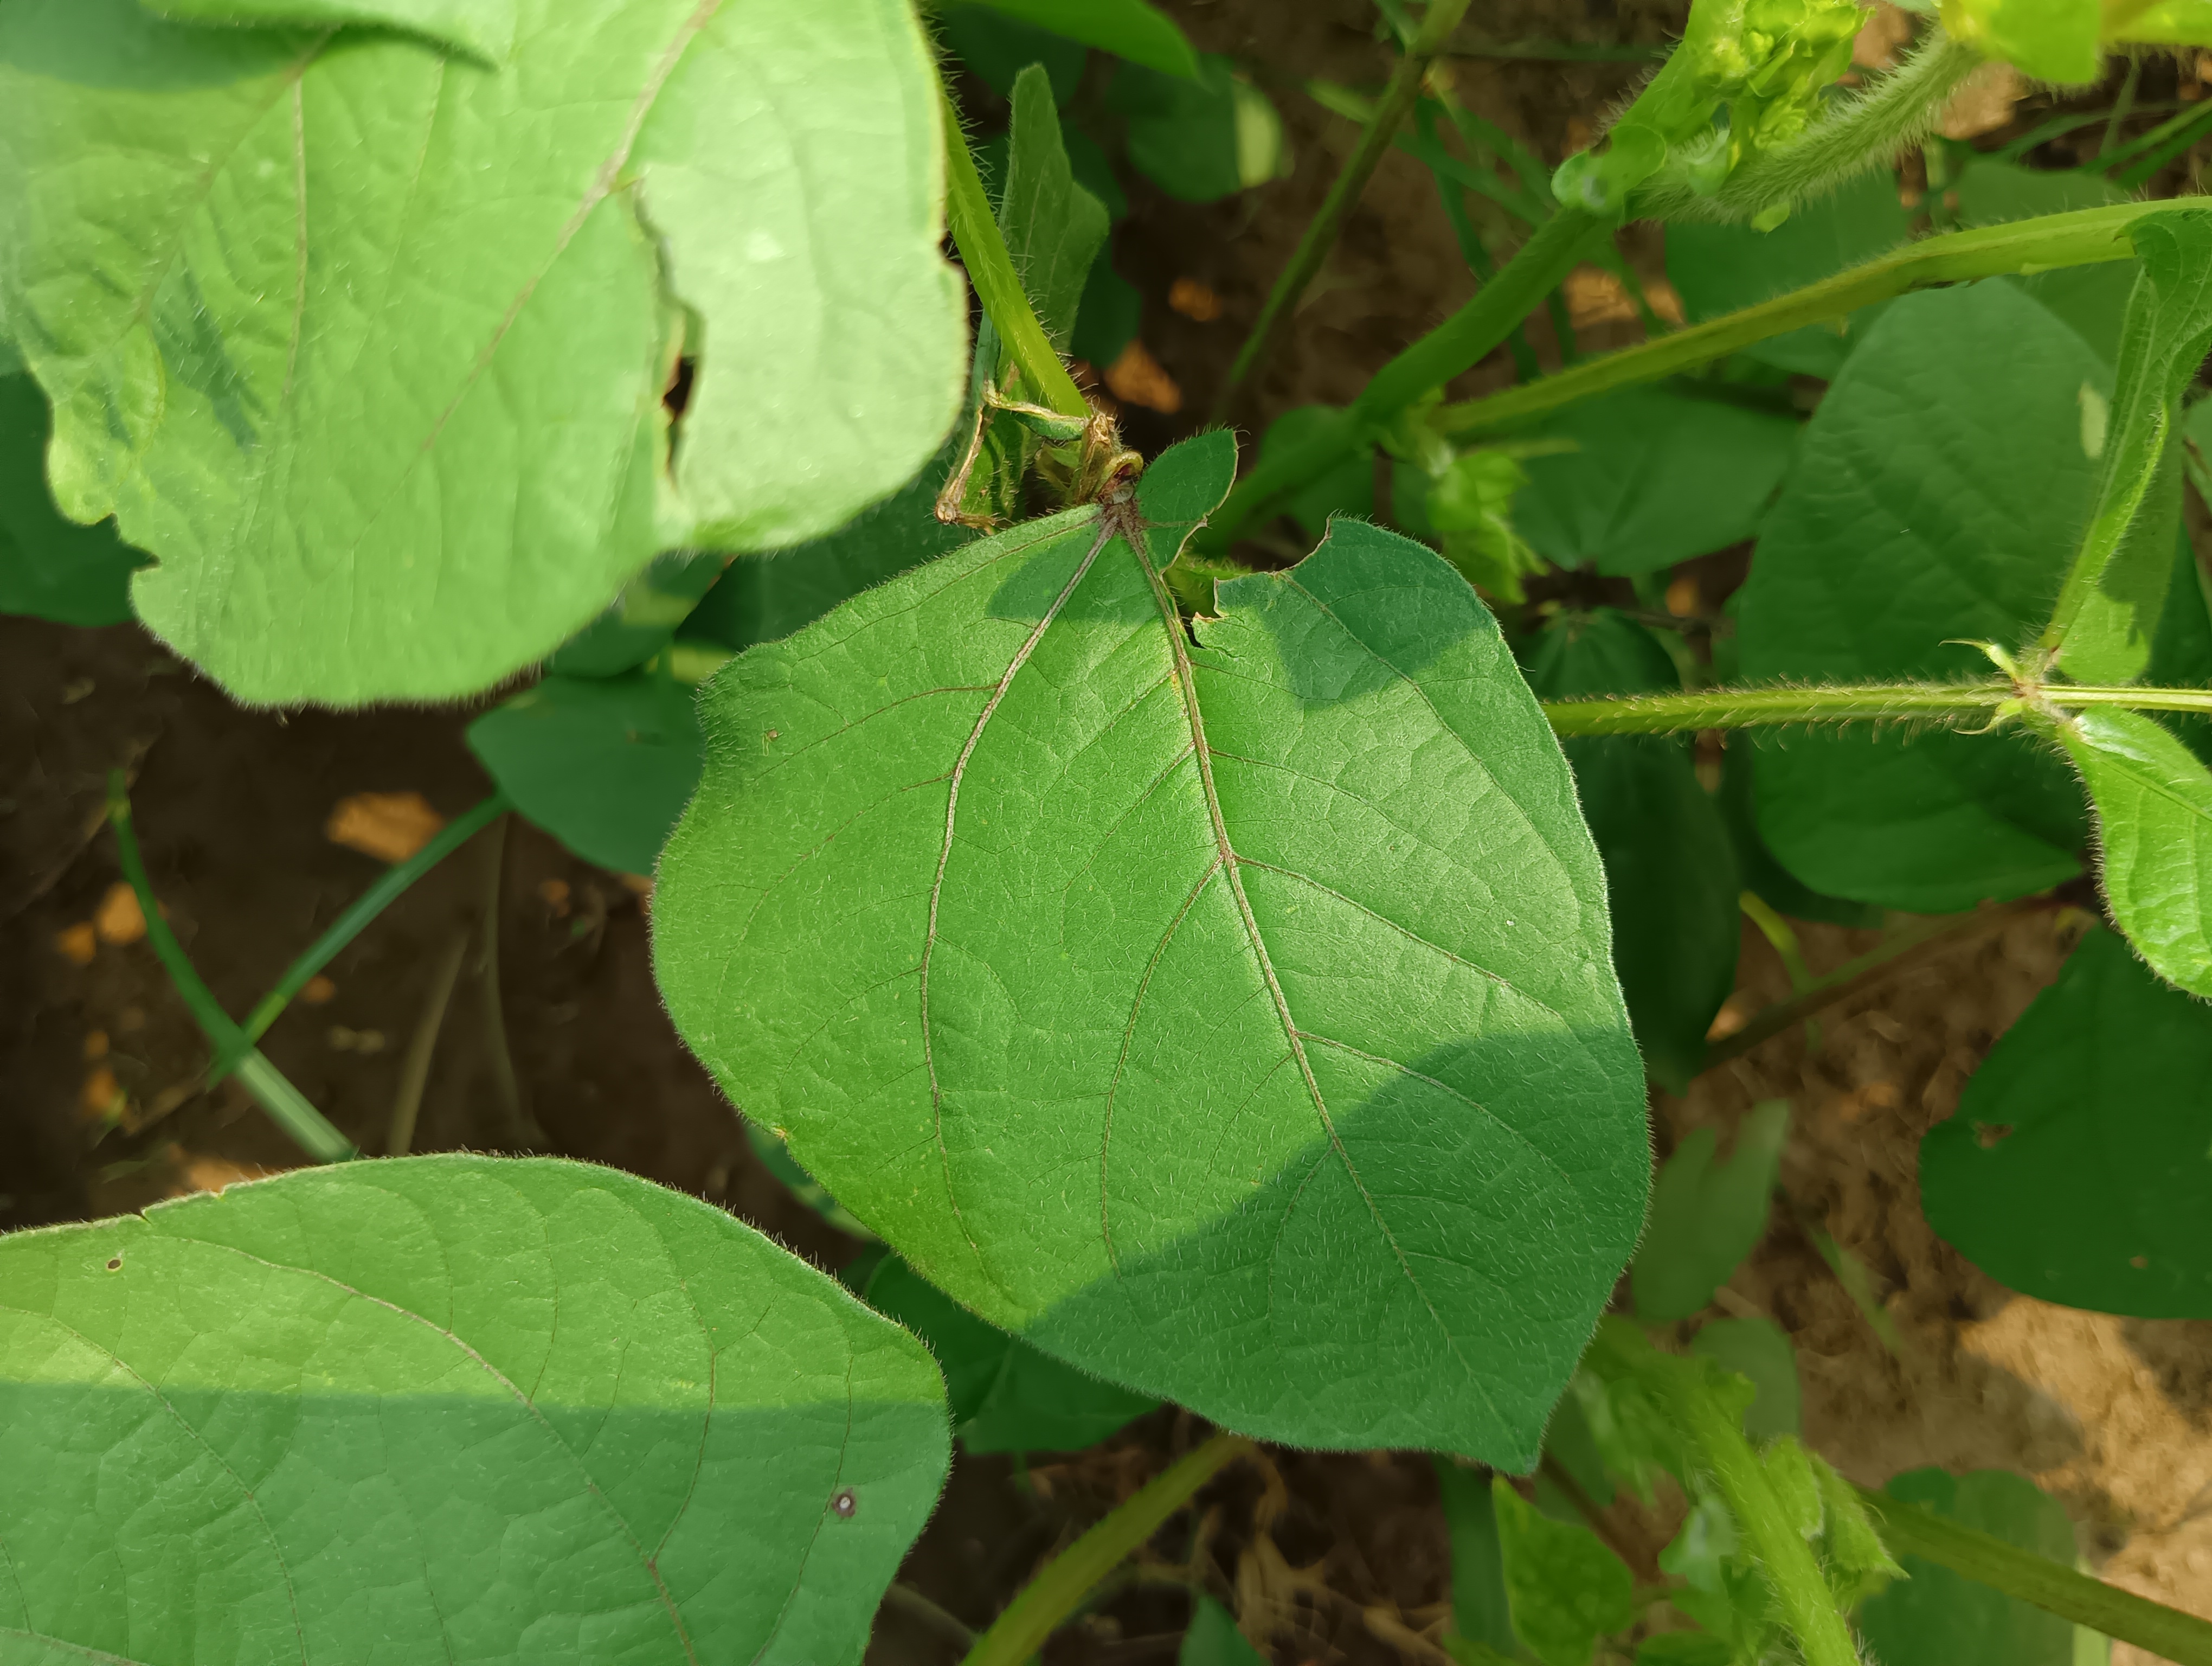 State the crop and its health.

mungbean, healthy
